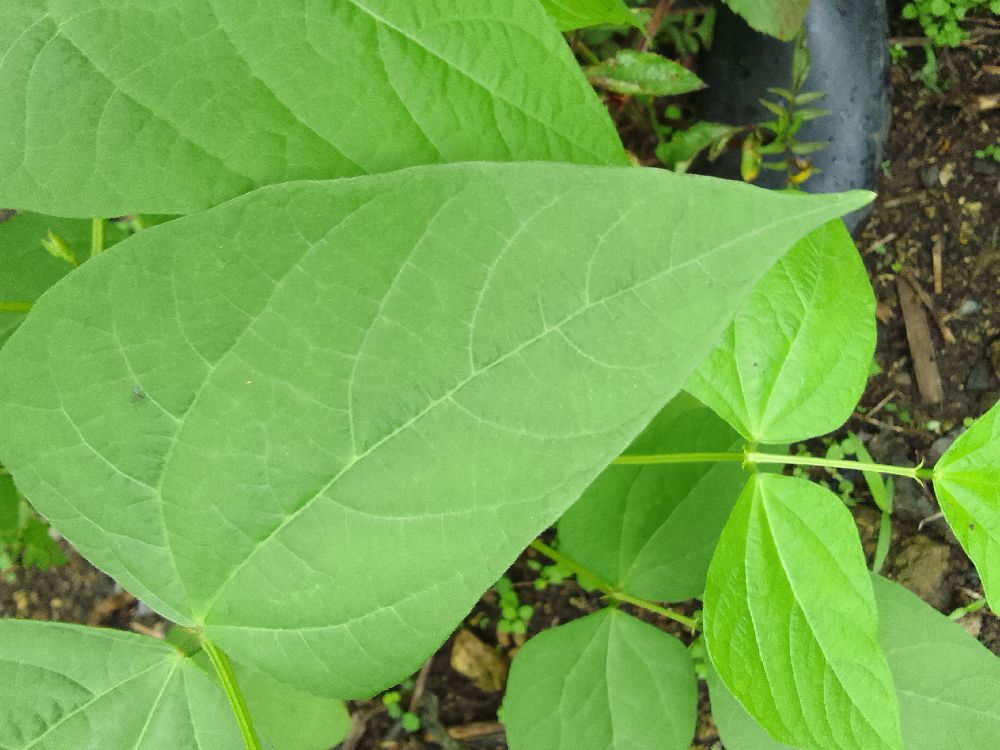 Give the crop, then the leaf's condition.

common bean, healthy
